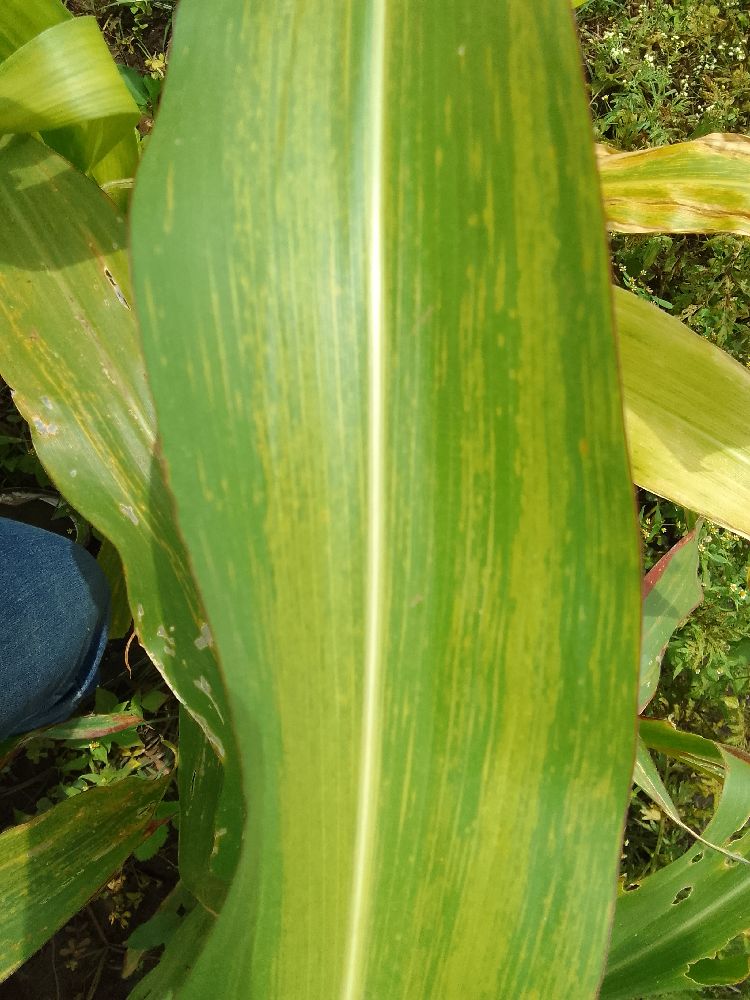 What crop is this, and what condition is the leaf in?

maize, maize lethal necrosis
